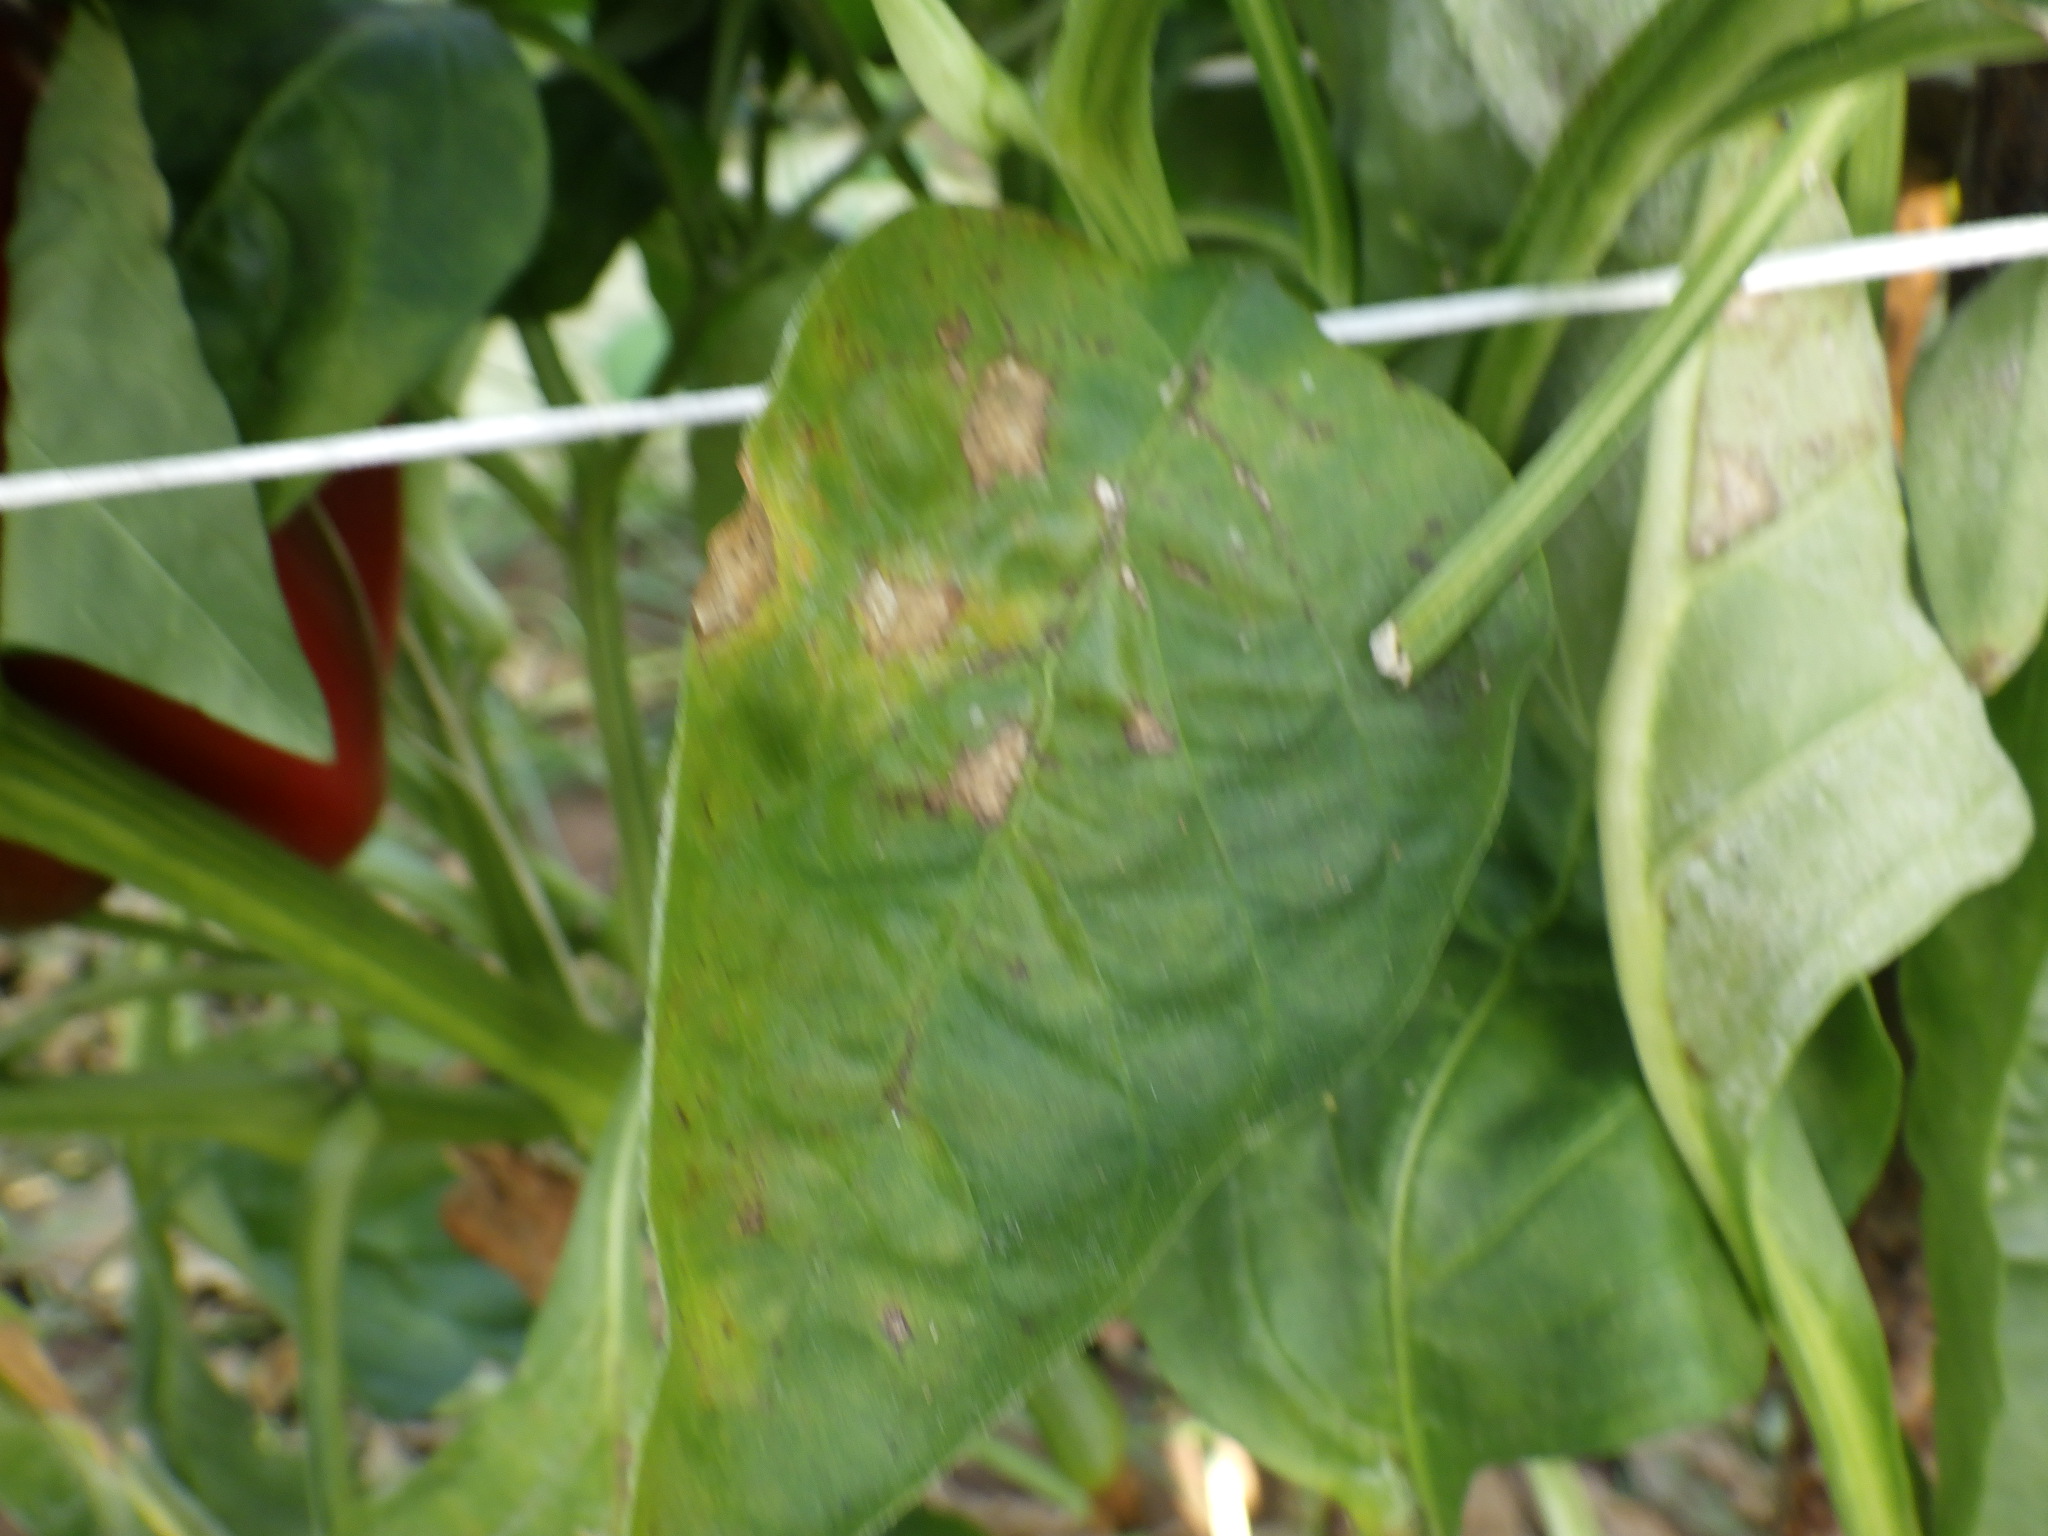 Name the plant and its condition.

bell pepper, downy mildew
